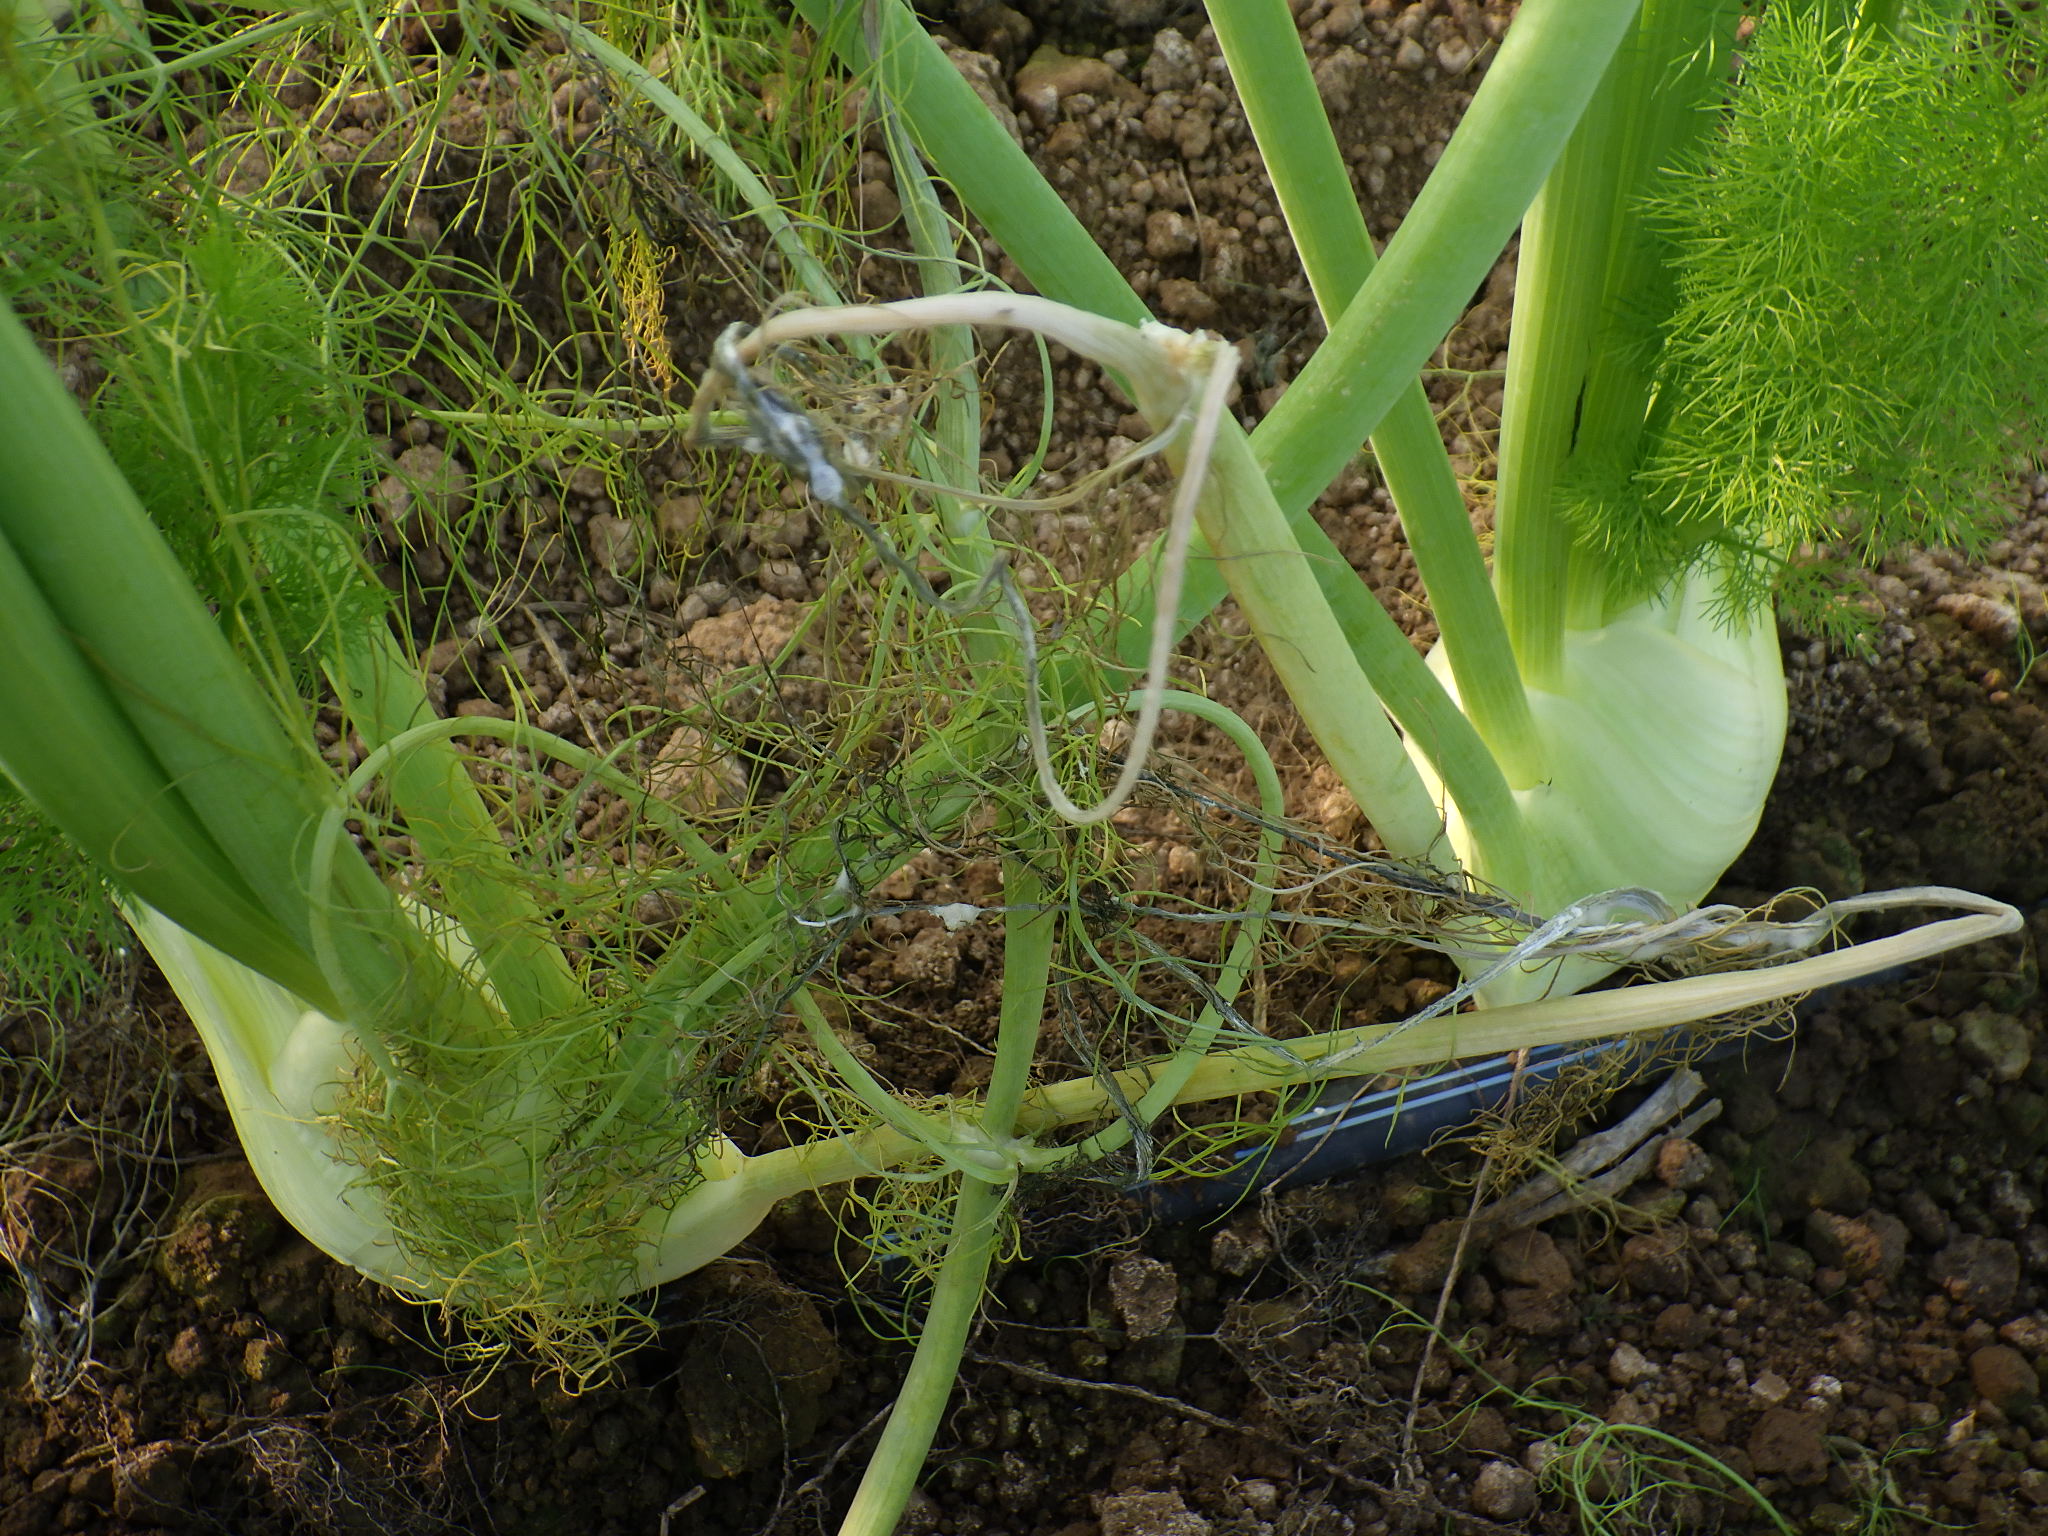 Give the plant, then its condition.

fennel, sclerotinia
